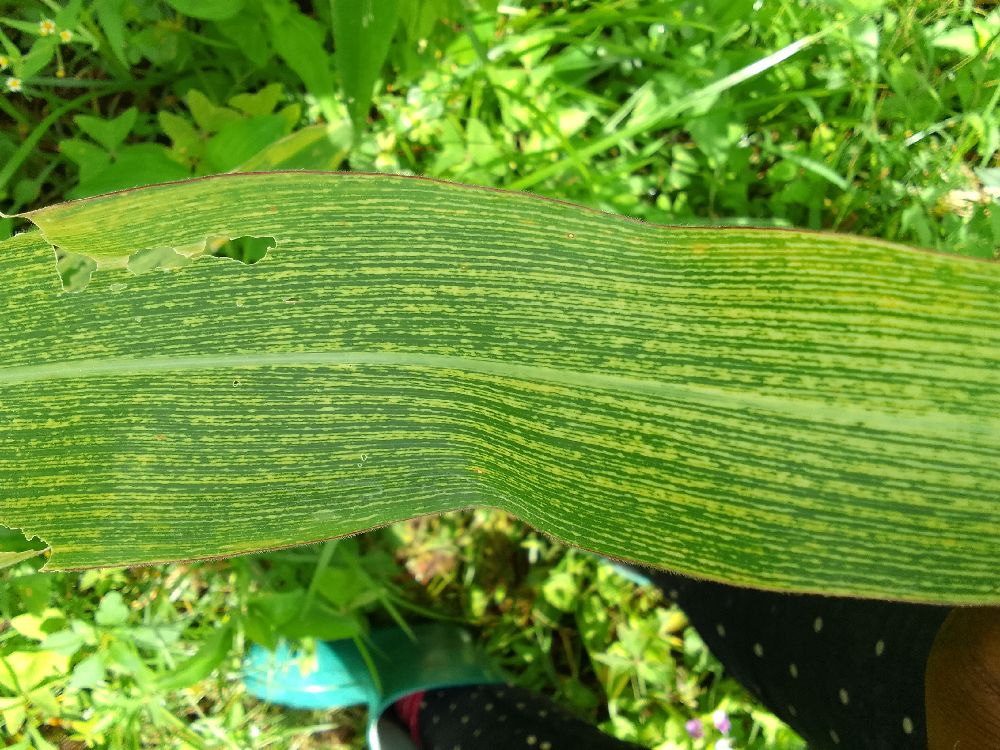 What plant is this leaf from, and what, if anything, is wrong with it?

maize, maize streak virus
